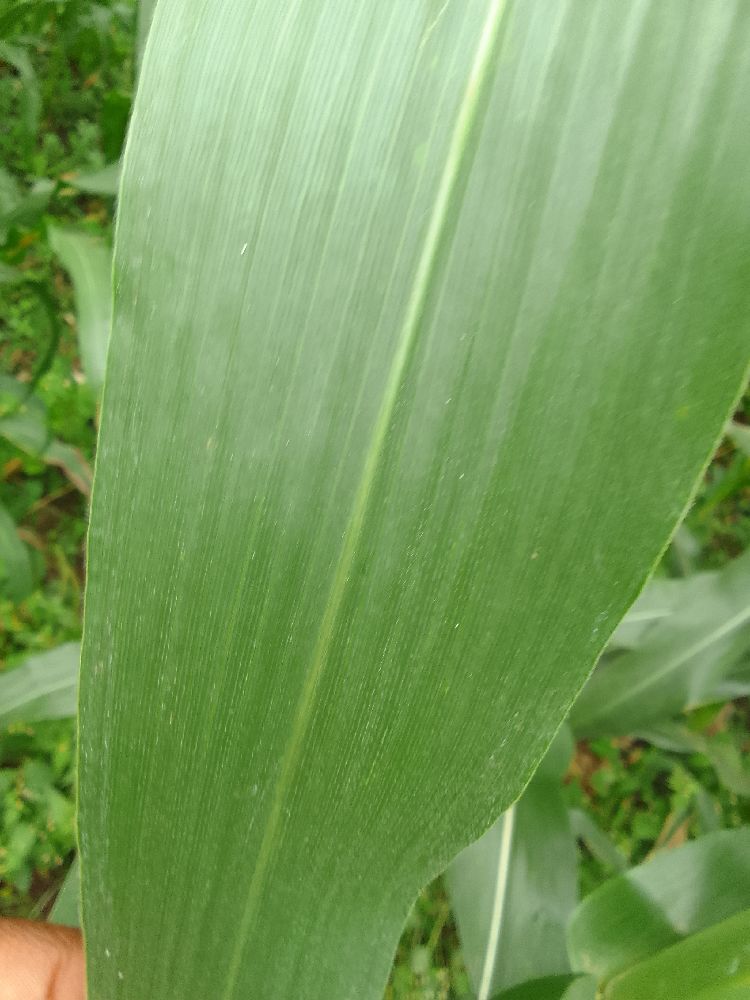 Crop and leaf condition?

maize, healthy
